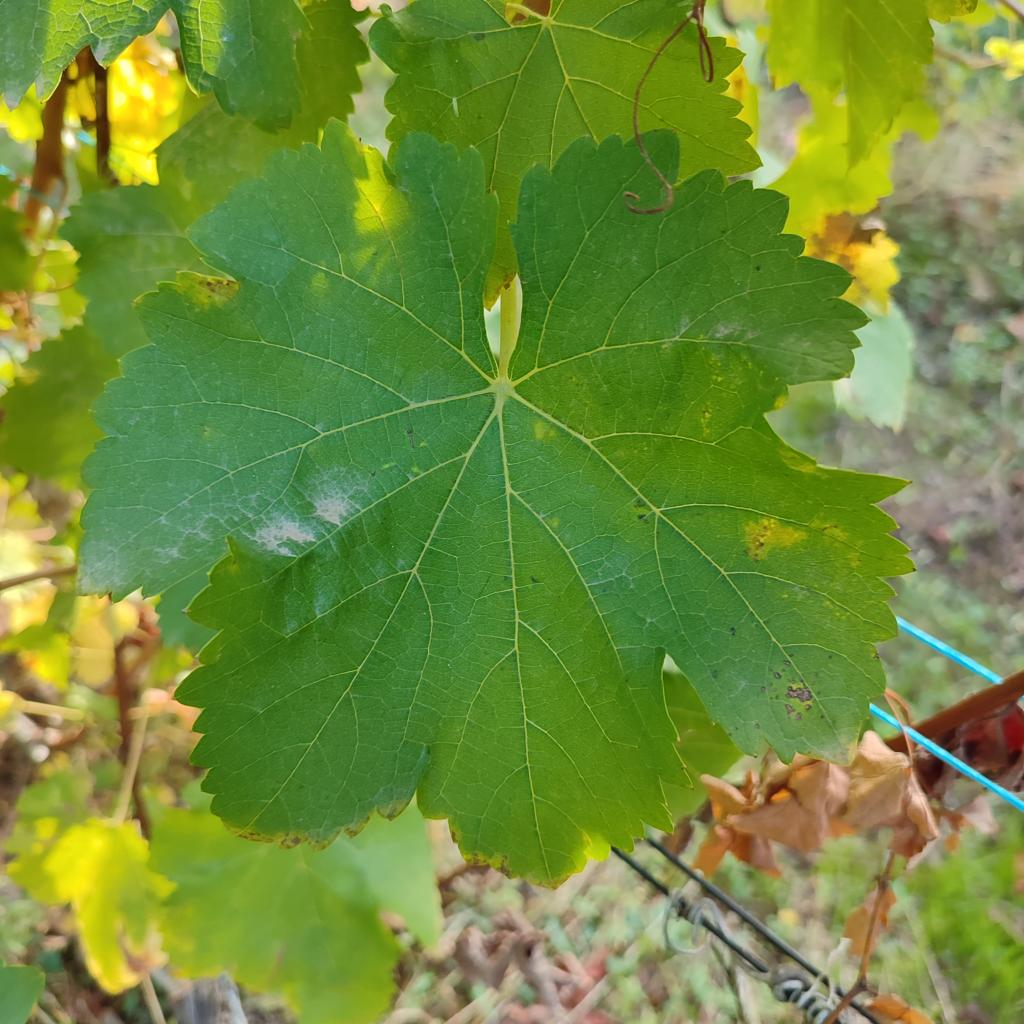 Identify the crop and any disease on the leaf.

grapevine, powdery mildew
